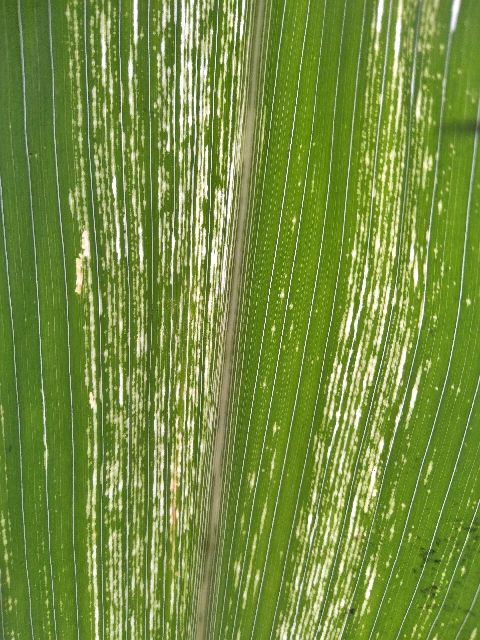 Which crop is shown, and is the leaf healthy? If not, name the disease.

maize, maize streak virus
